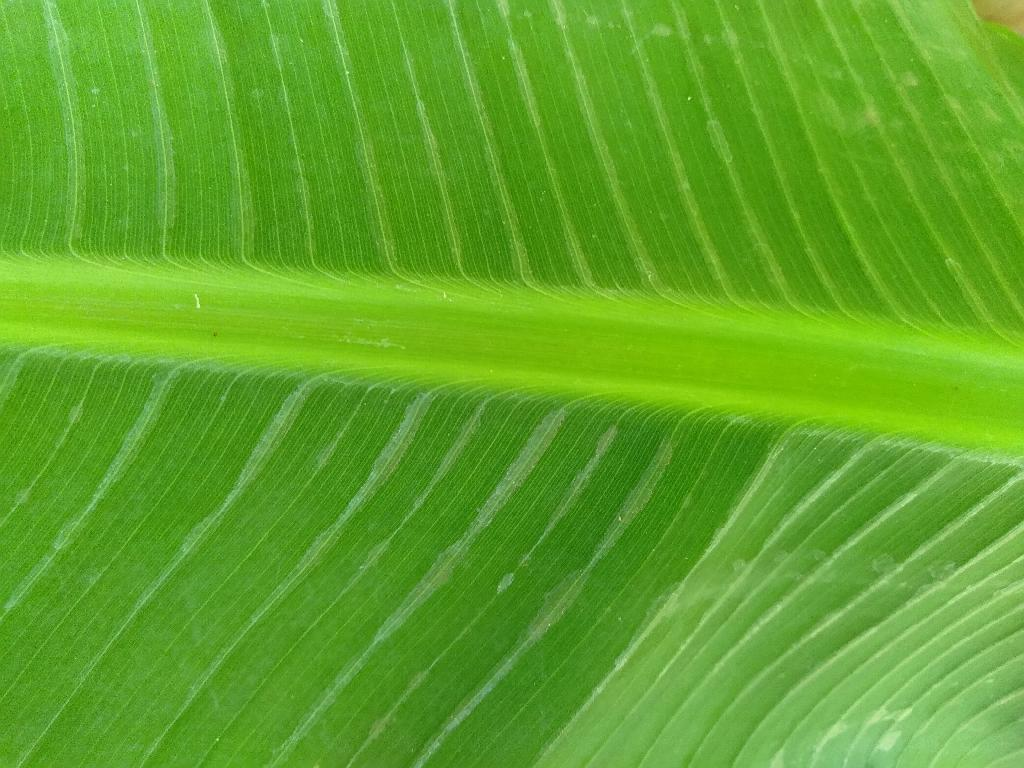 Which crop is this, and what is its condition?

banana, healthy
